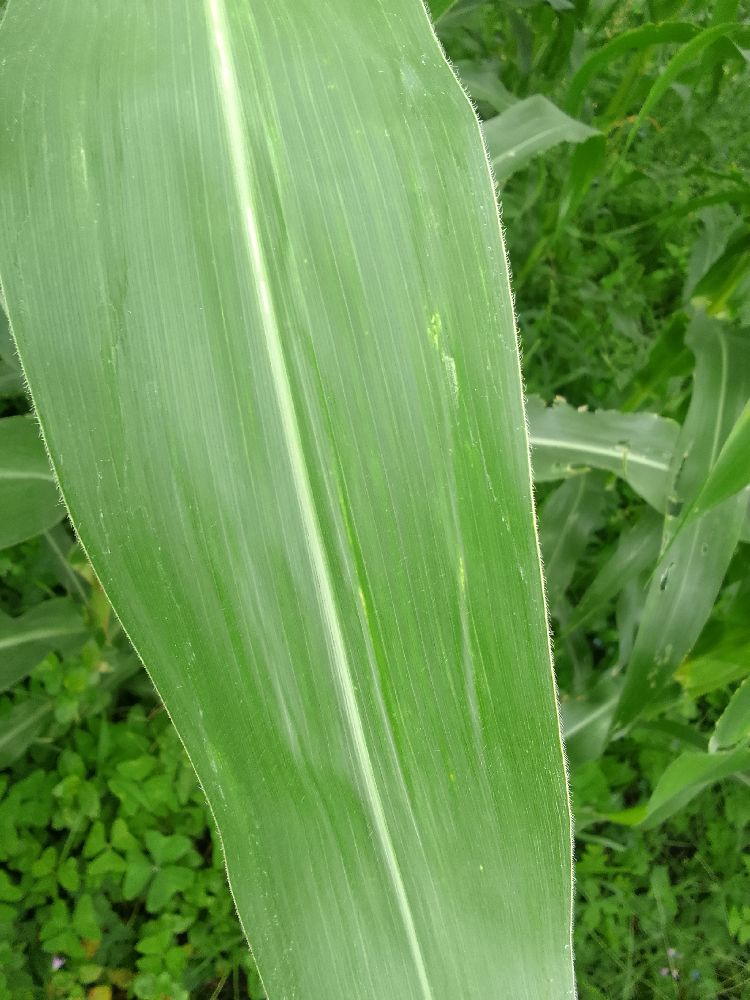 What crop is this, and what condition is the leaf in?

maize, healthy
